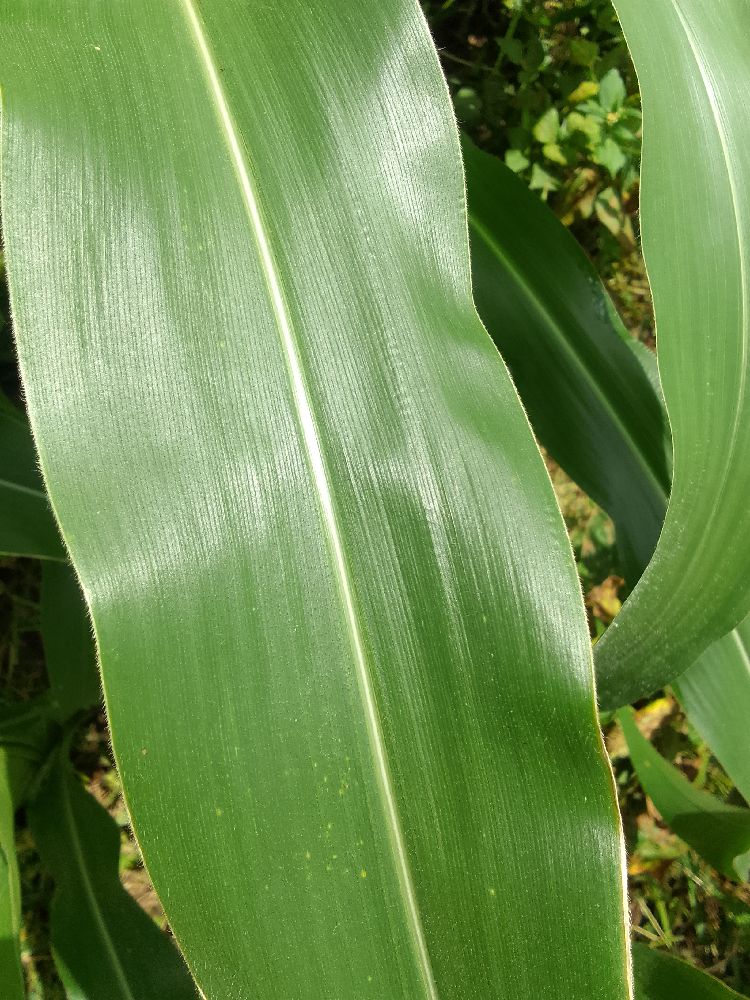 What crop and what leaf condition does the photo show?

maize, healthy
